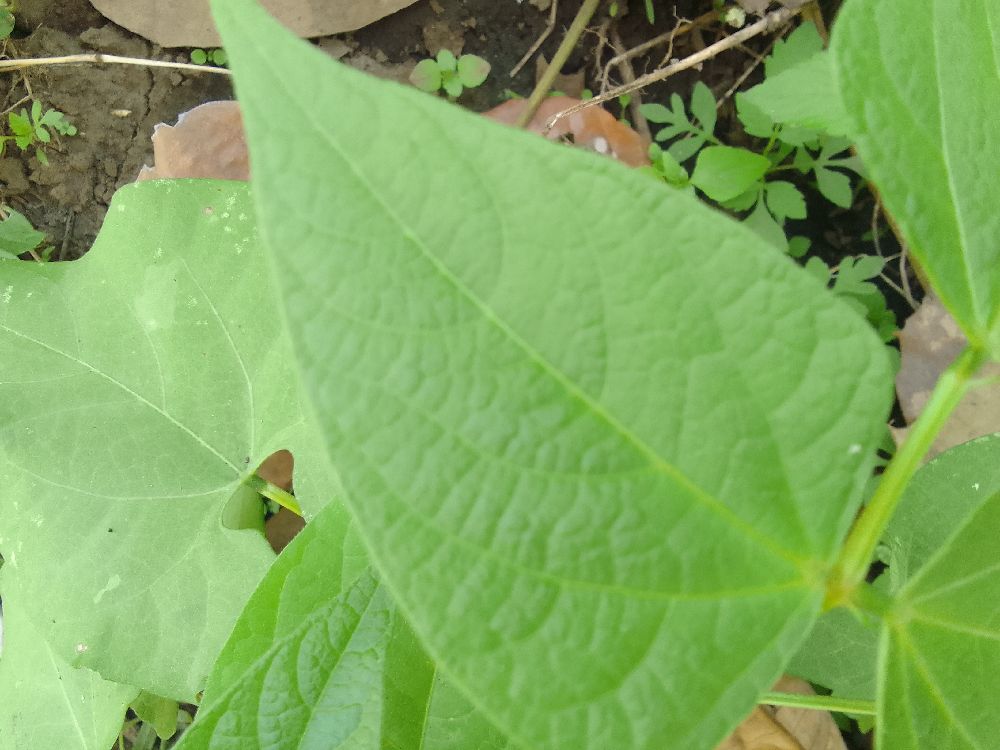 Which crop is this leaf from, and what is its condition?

common bean, healthy
